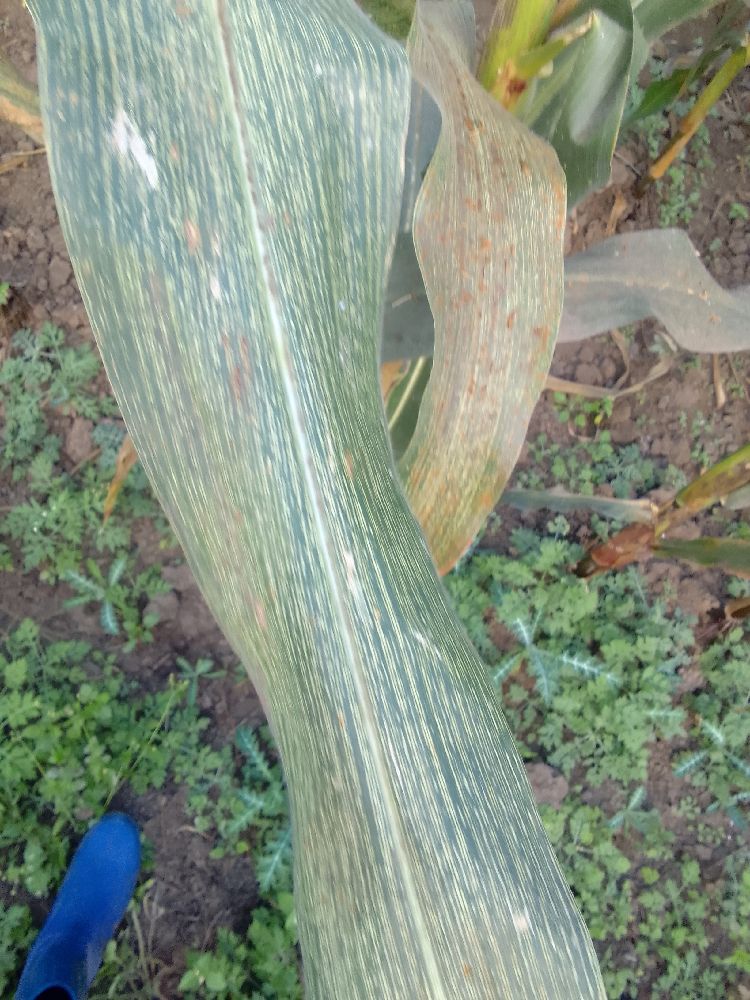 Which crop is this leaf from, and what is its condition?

maize, maize streak virus
